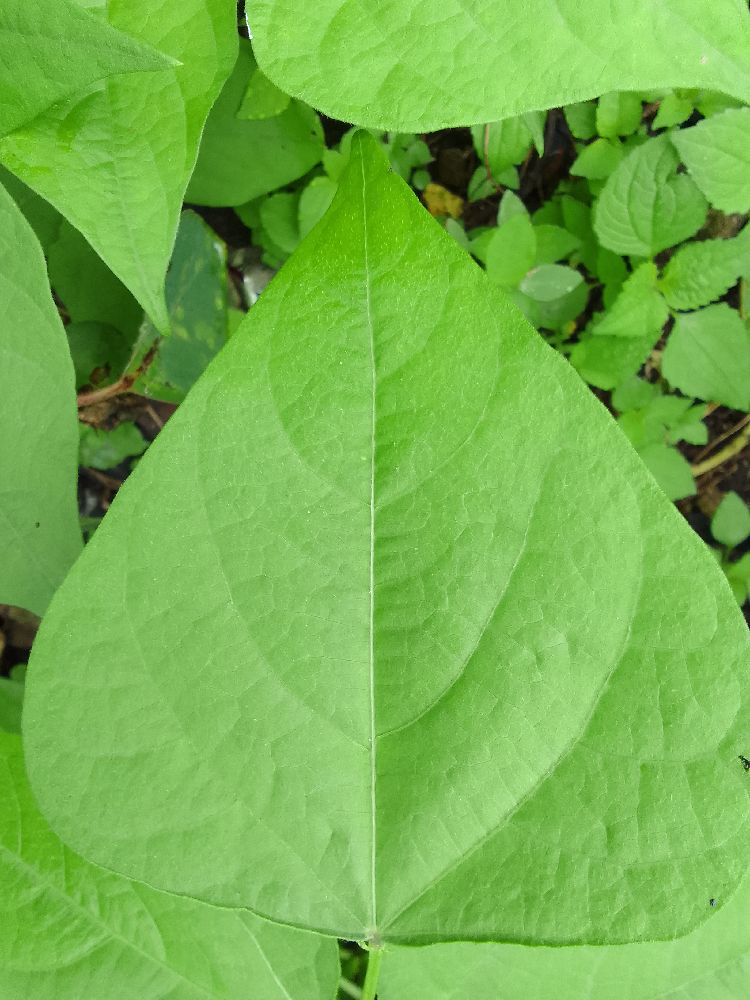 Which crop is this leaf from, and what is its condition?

common bean, healthy
